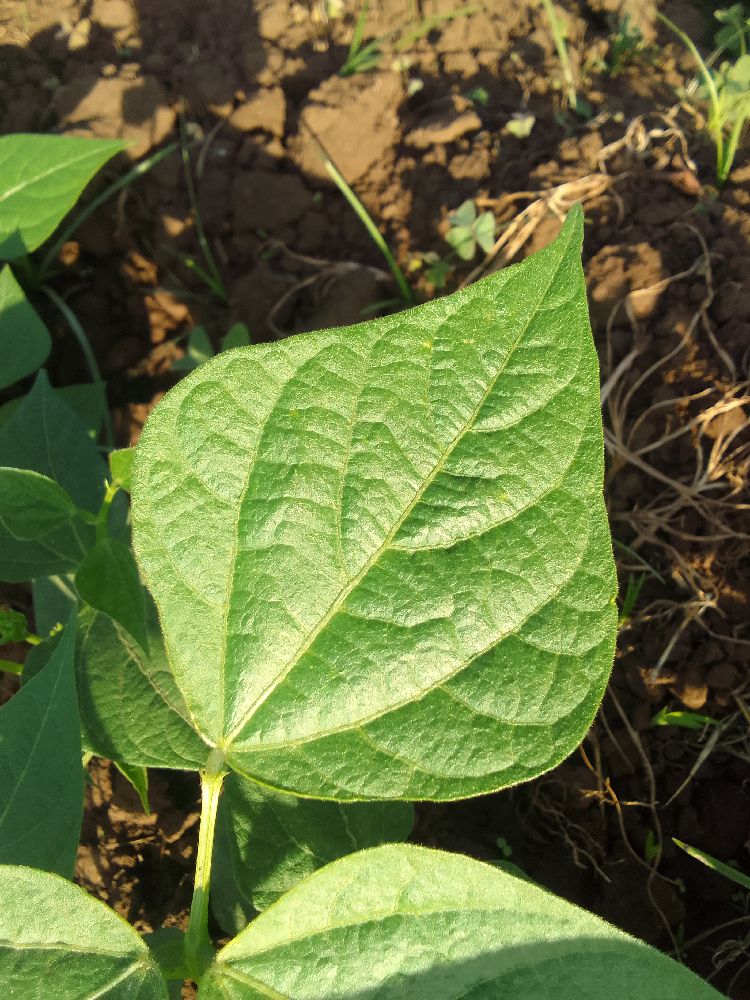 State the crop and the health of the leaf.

common bean, healthy
